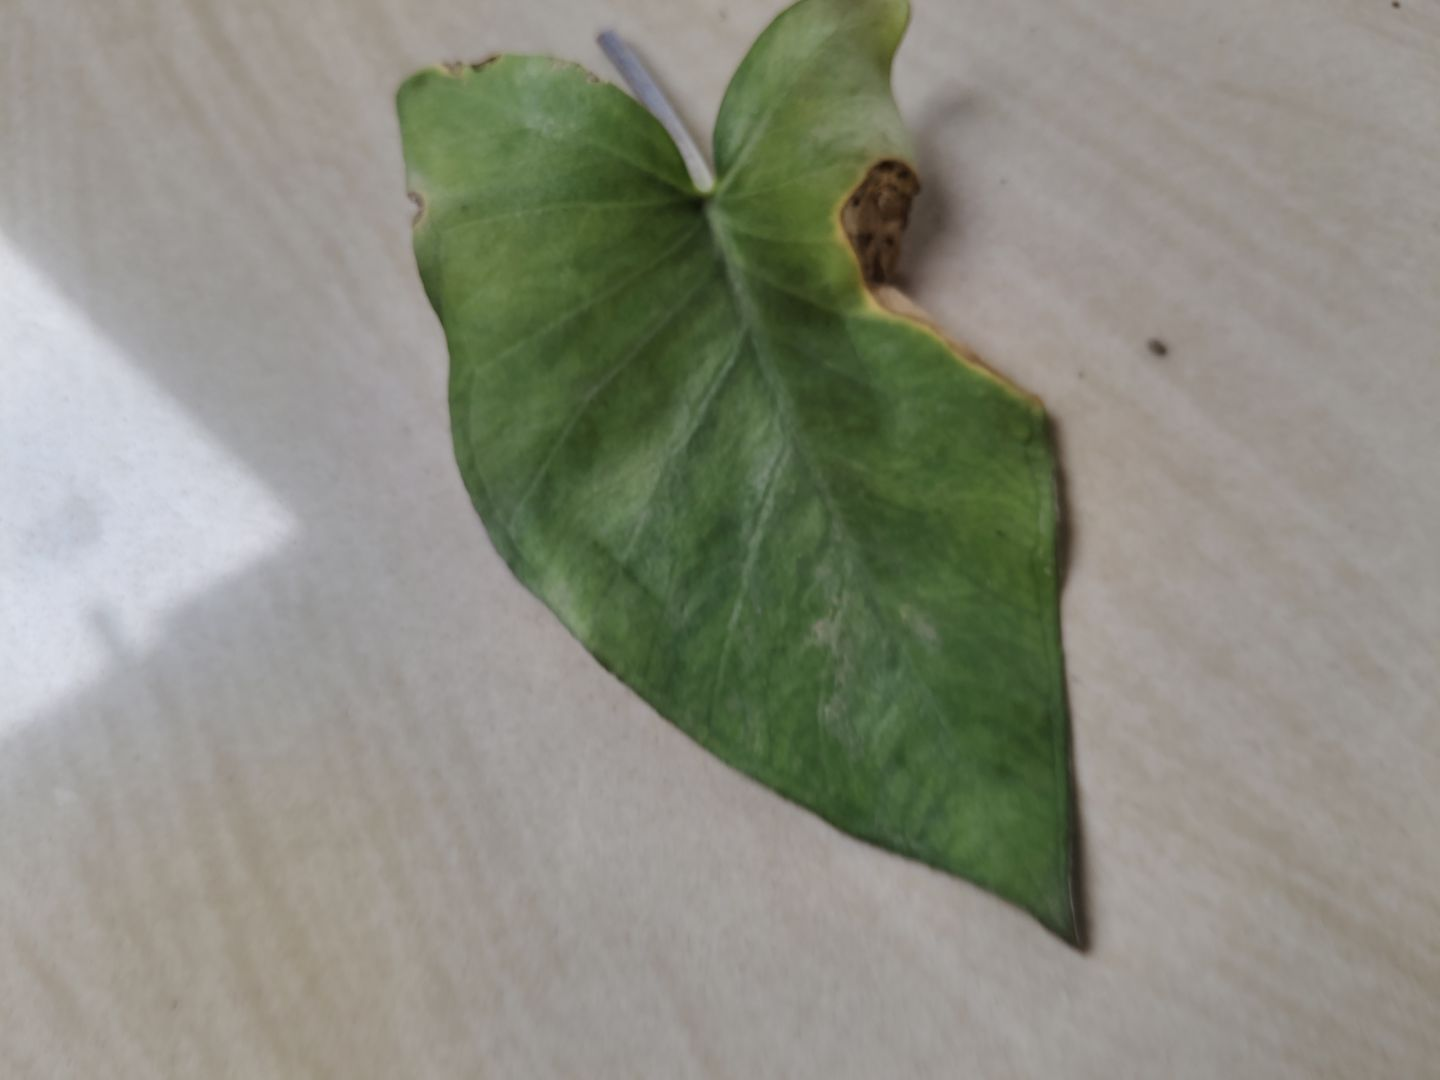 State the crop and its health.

taro, leaf blight
